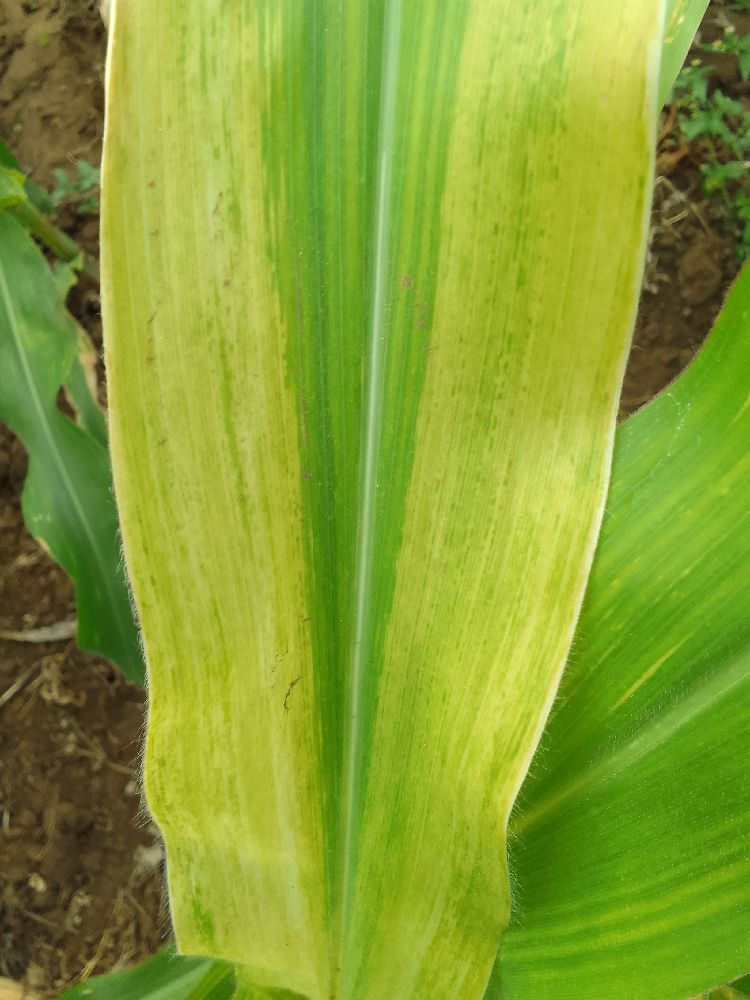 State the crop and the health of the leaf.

maize, maize lethal necrosis
